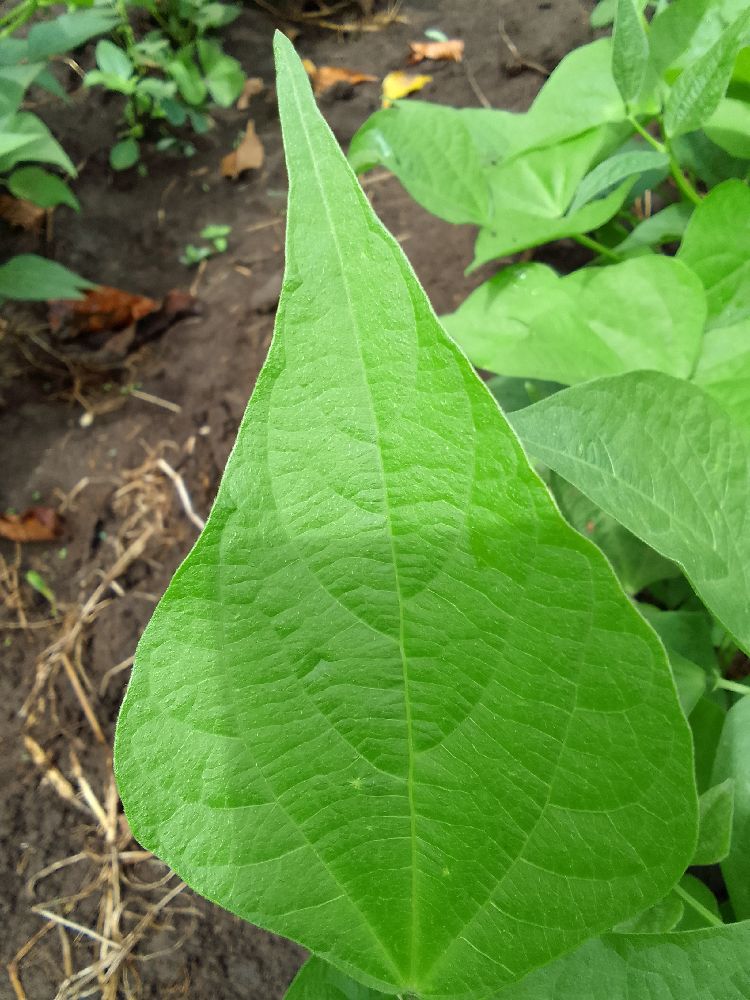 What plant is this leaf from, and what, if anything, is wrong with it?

common bean, healthy
